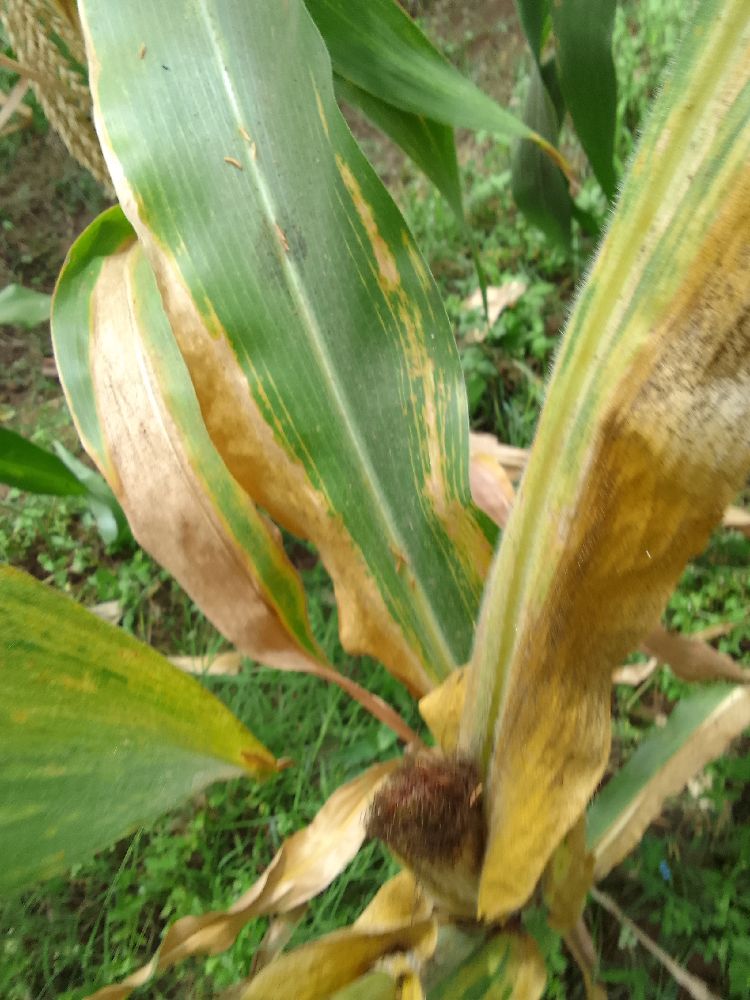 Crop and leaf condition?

maize, maize lethal necrosis
